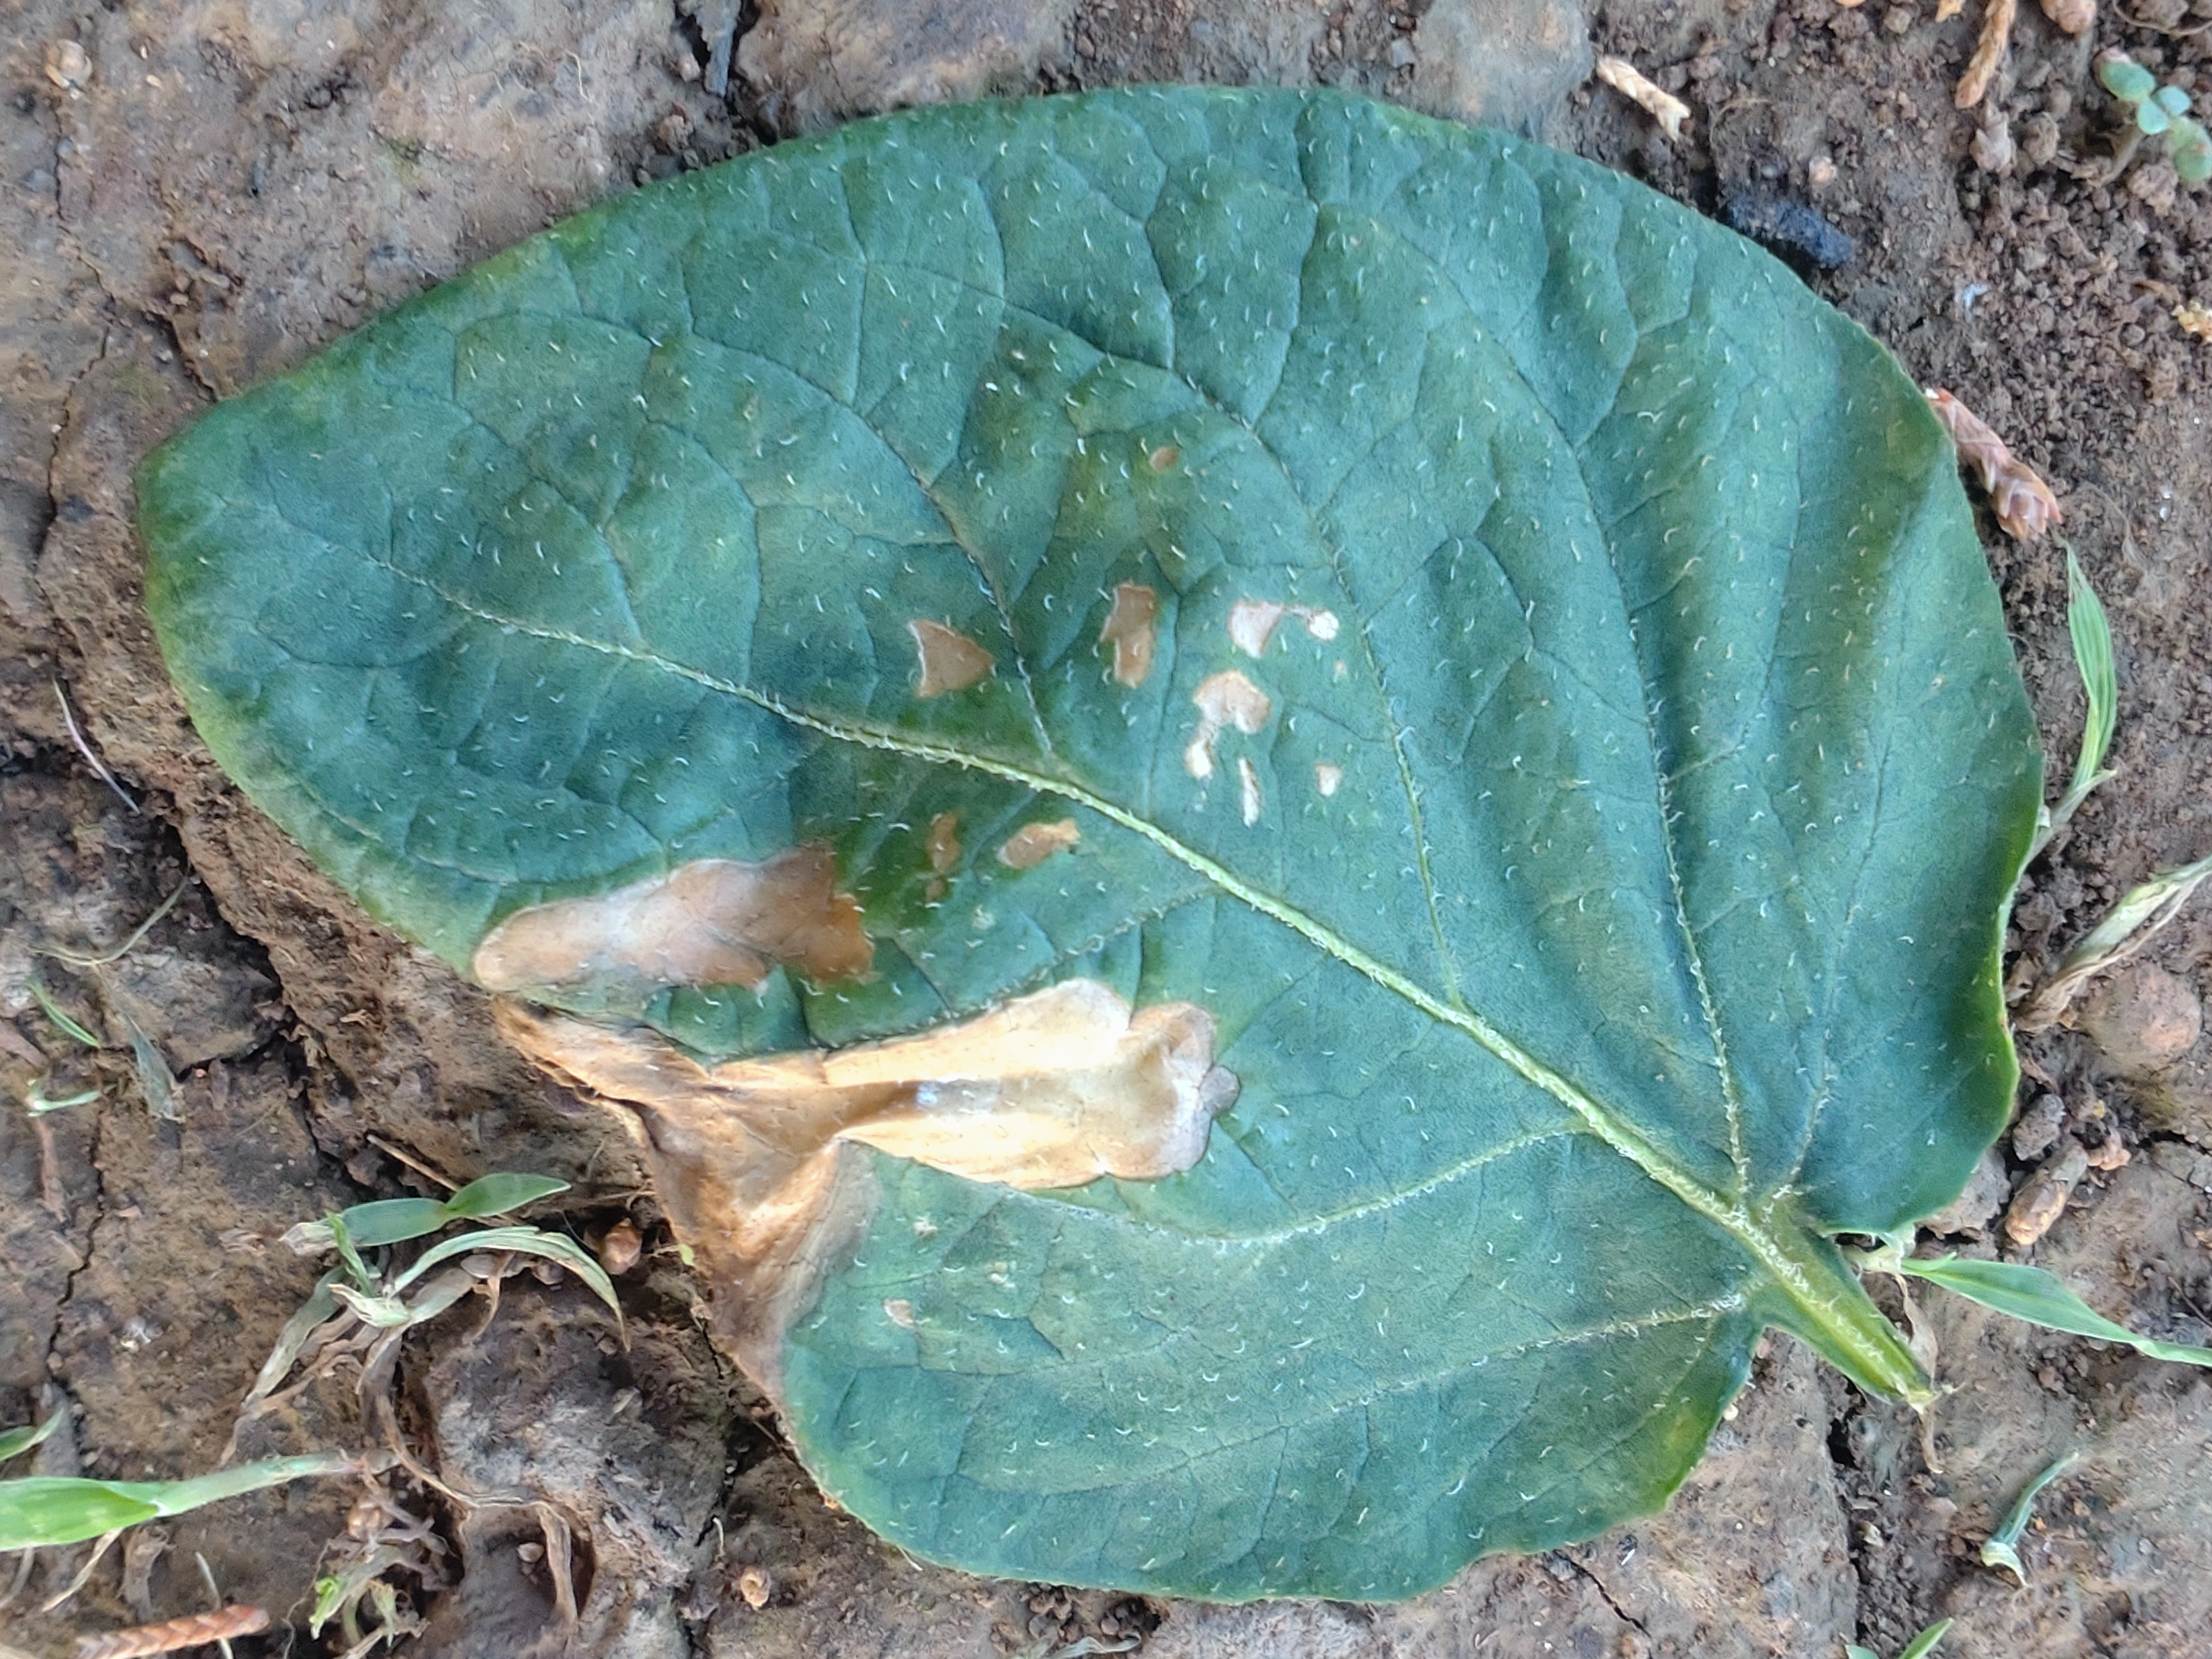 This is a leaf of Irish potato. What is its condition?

early blight
